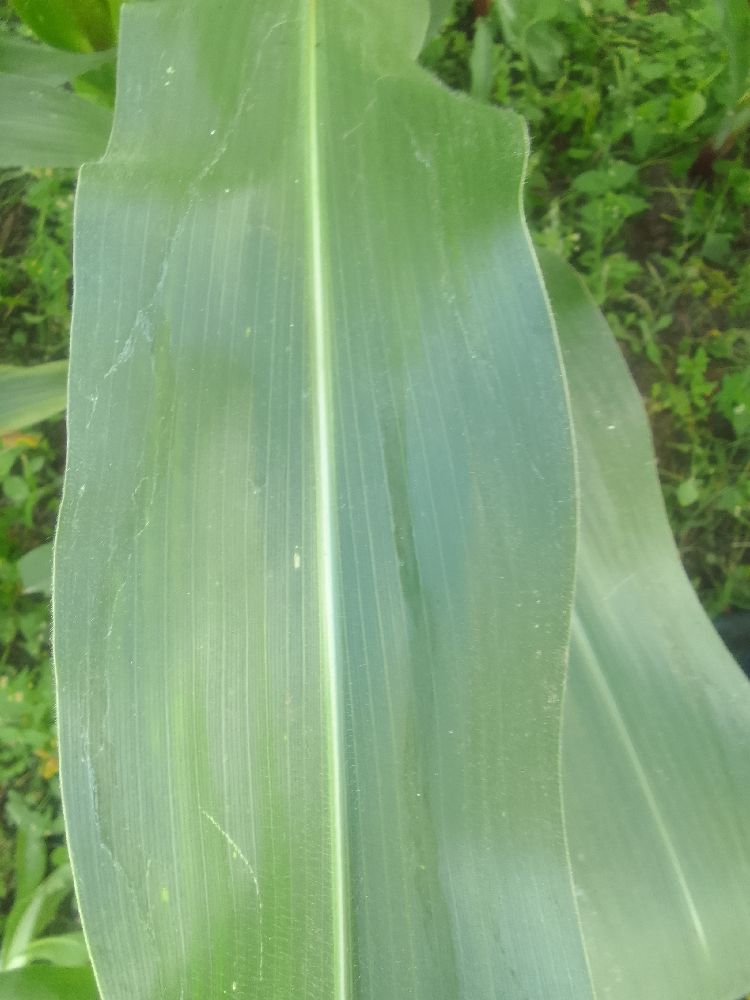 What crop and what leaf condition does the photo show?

maize, healthy
